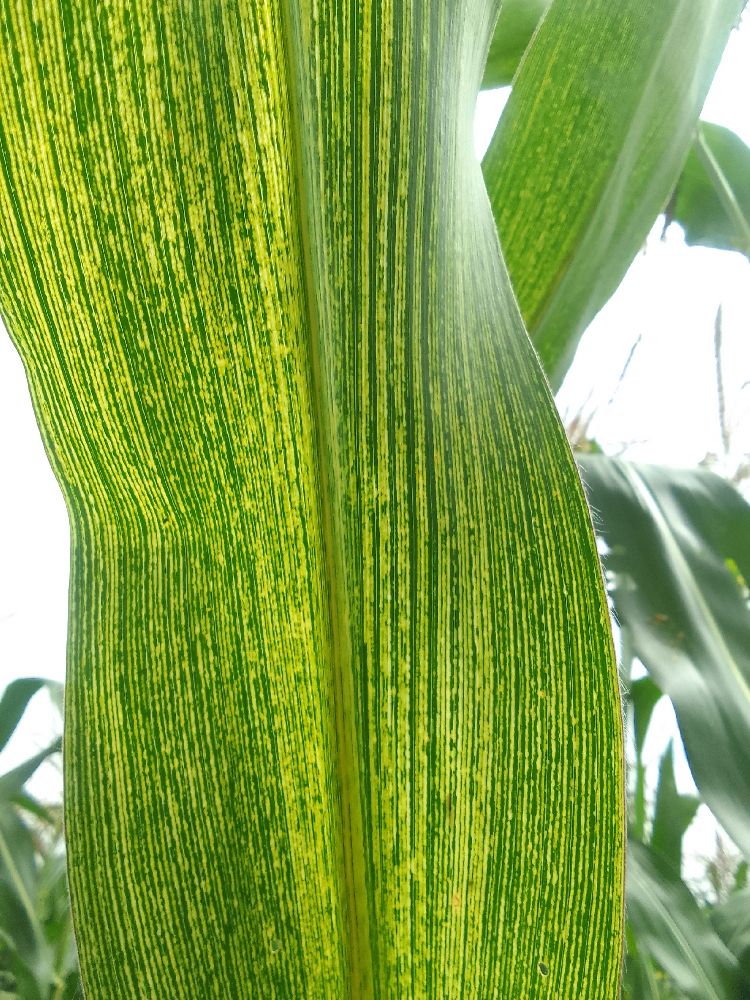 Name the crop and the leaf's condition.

maize, maize streak virus
